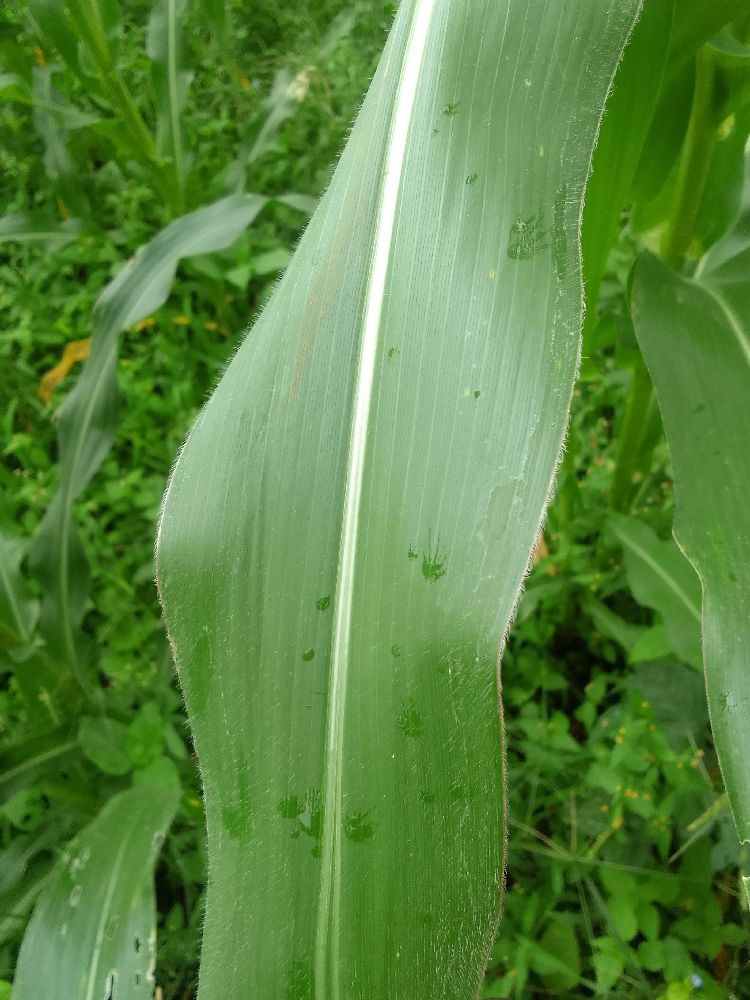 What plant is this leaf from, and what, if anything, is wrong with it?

maize, healthy
